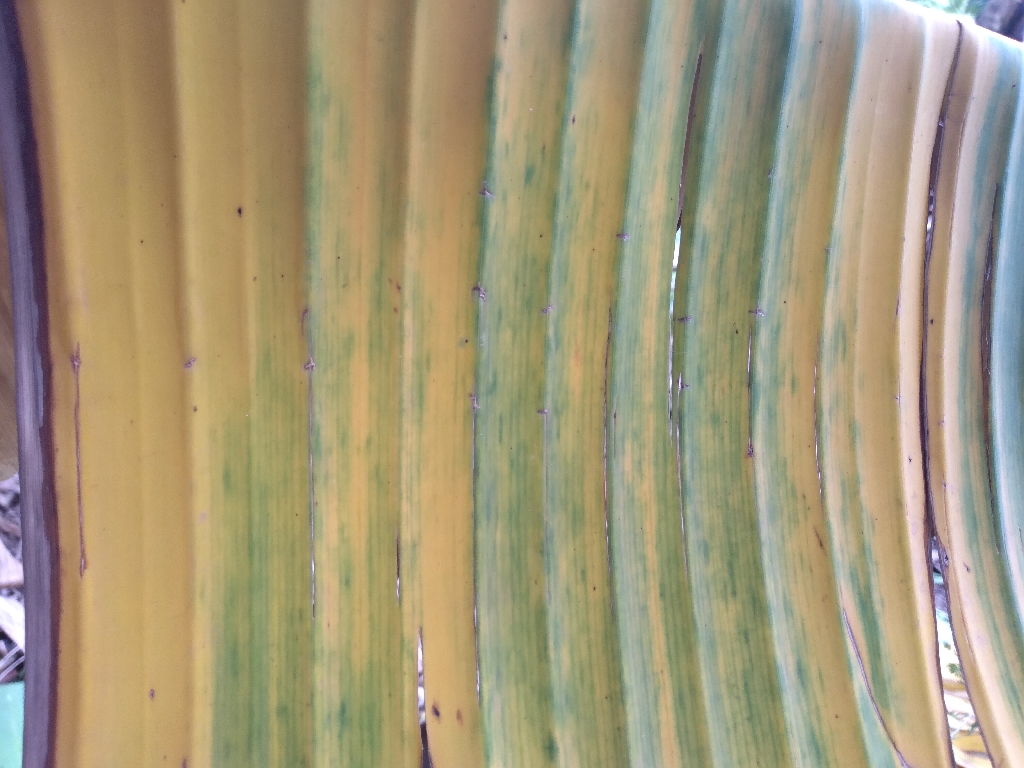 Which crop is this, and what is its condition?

banana, fusarium wilt race 1
